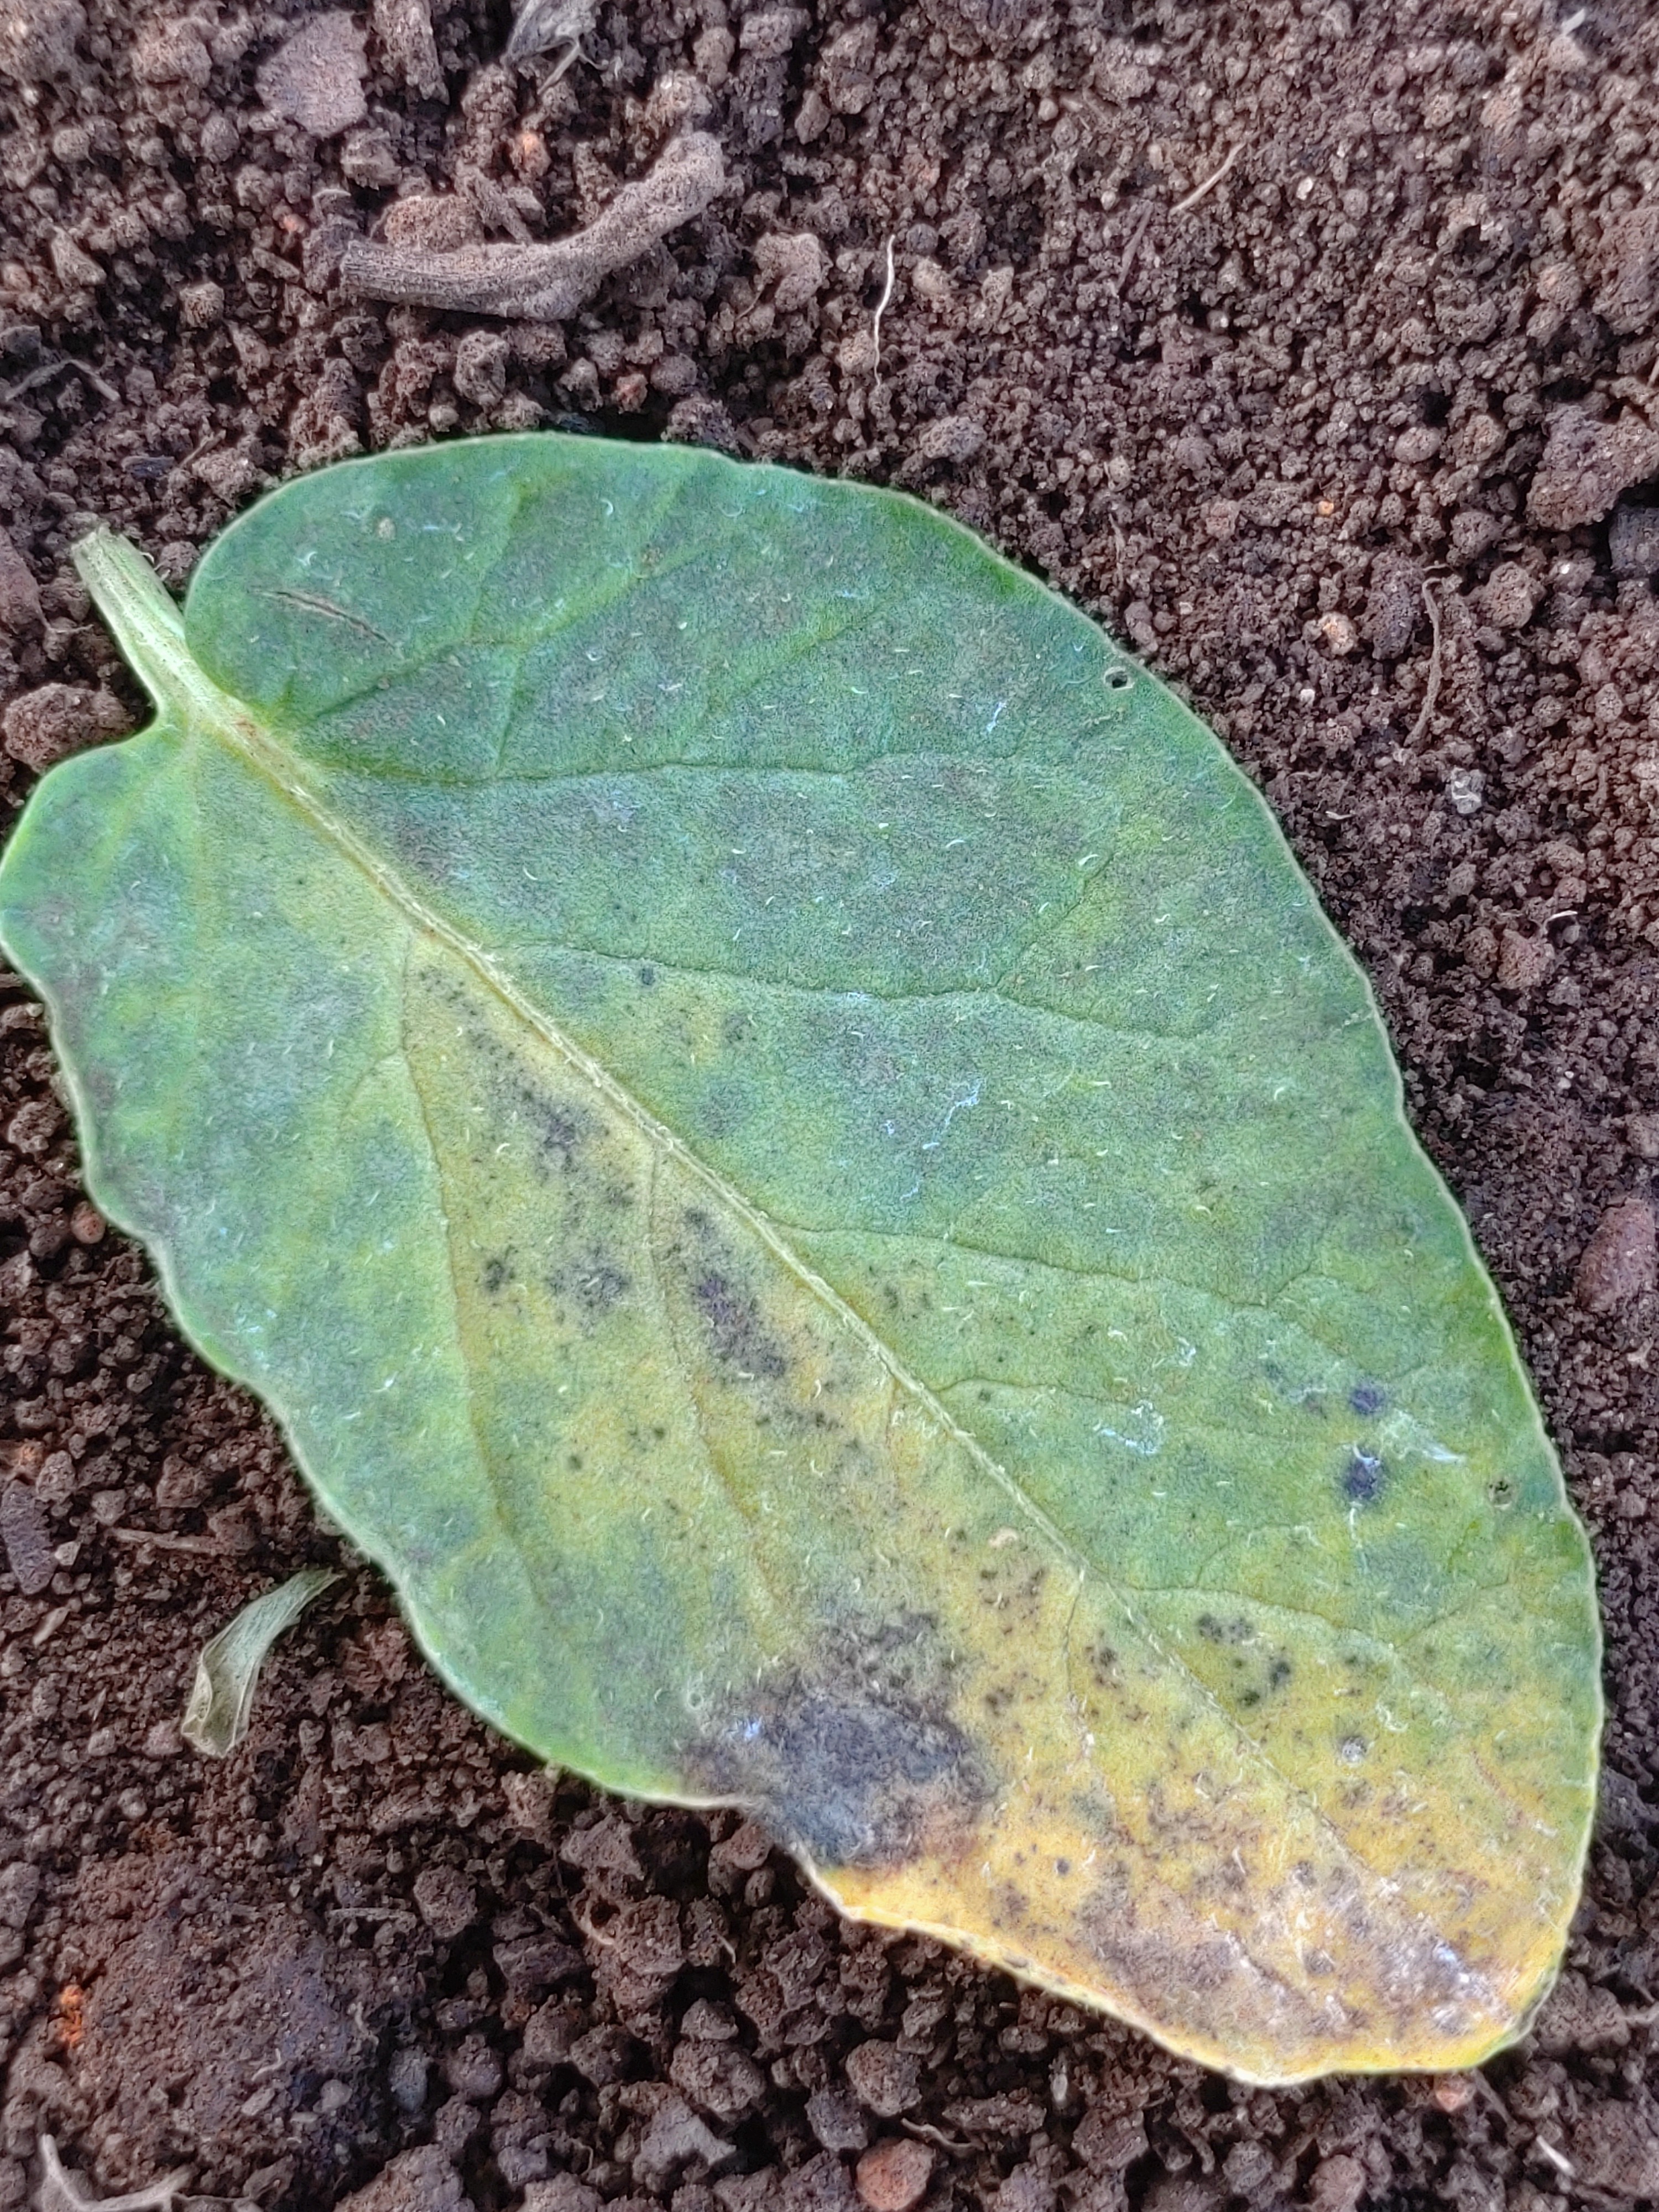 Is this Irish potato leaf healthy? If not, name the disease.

late blight
